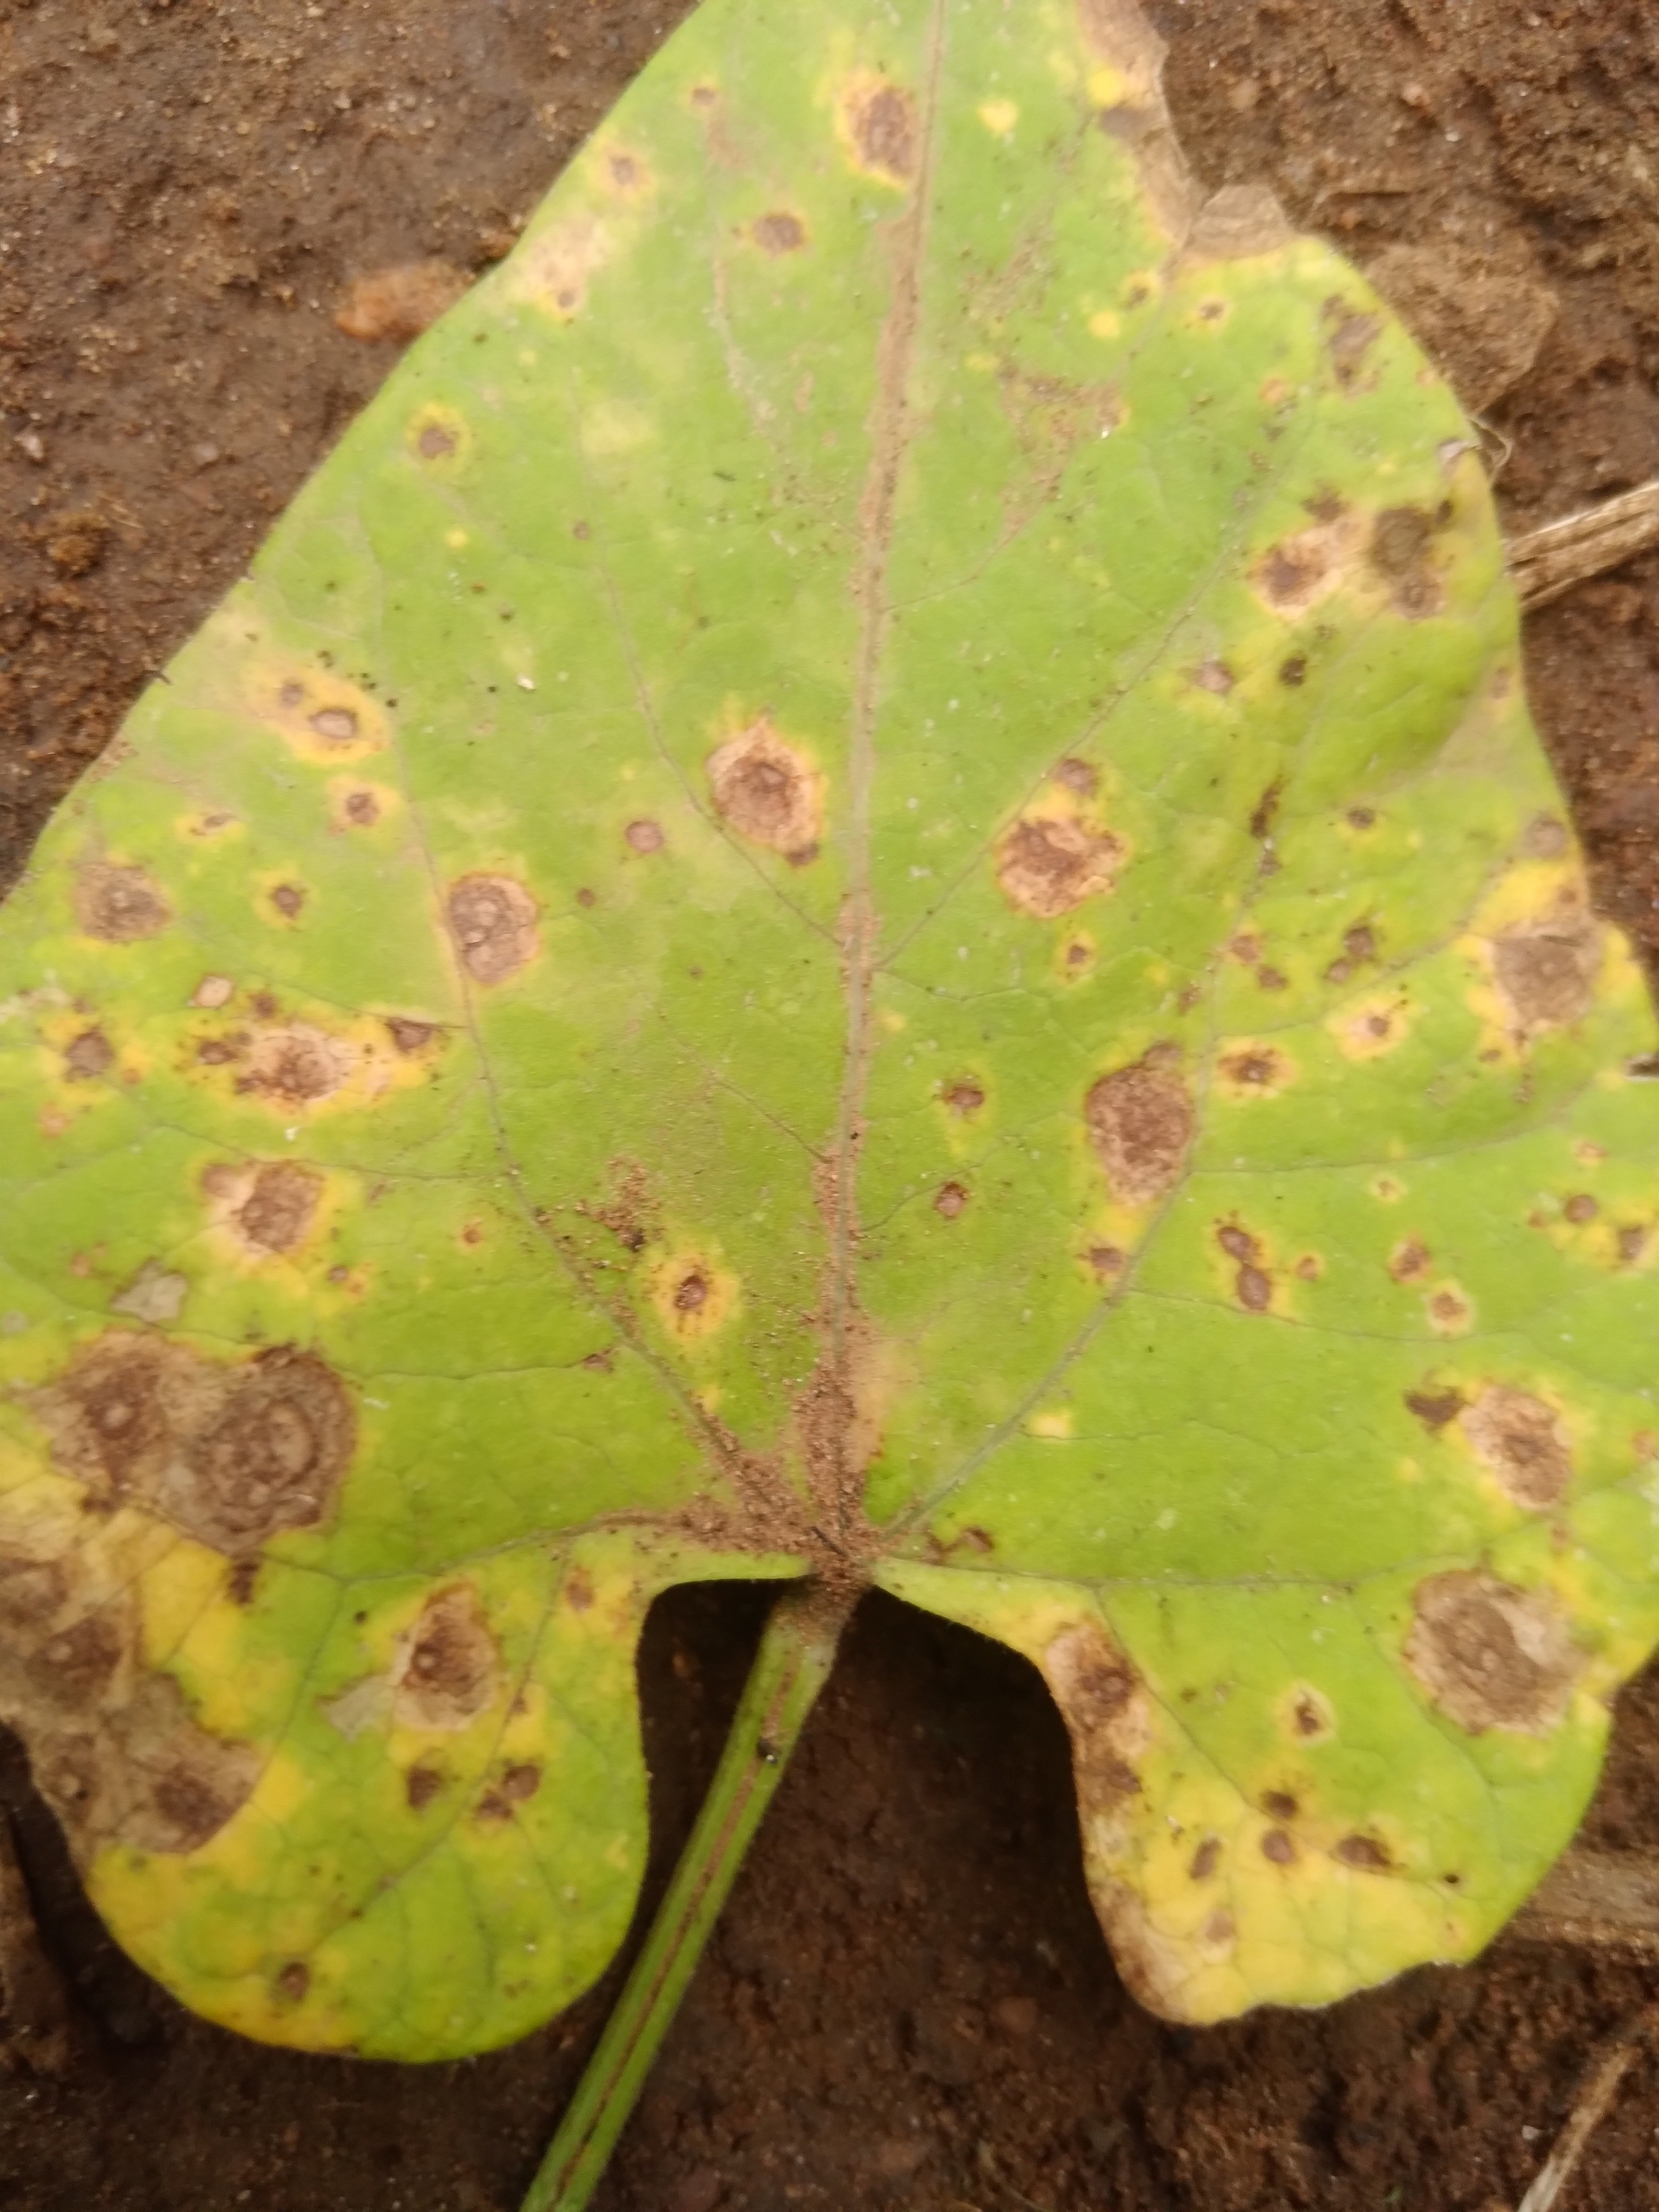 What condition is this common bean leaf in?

rust
